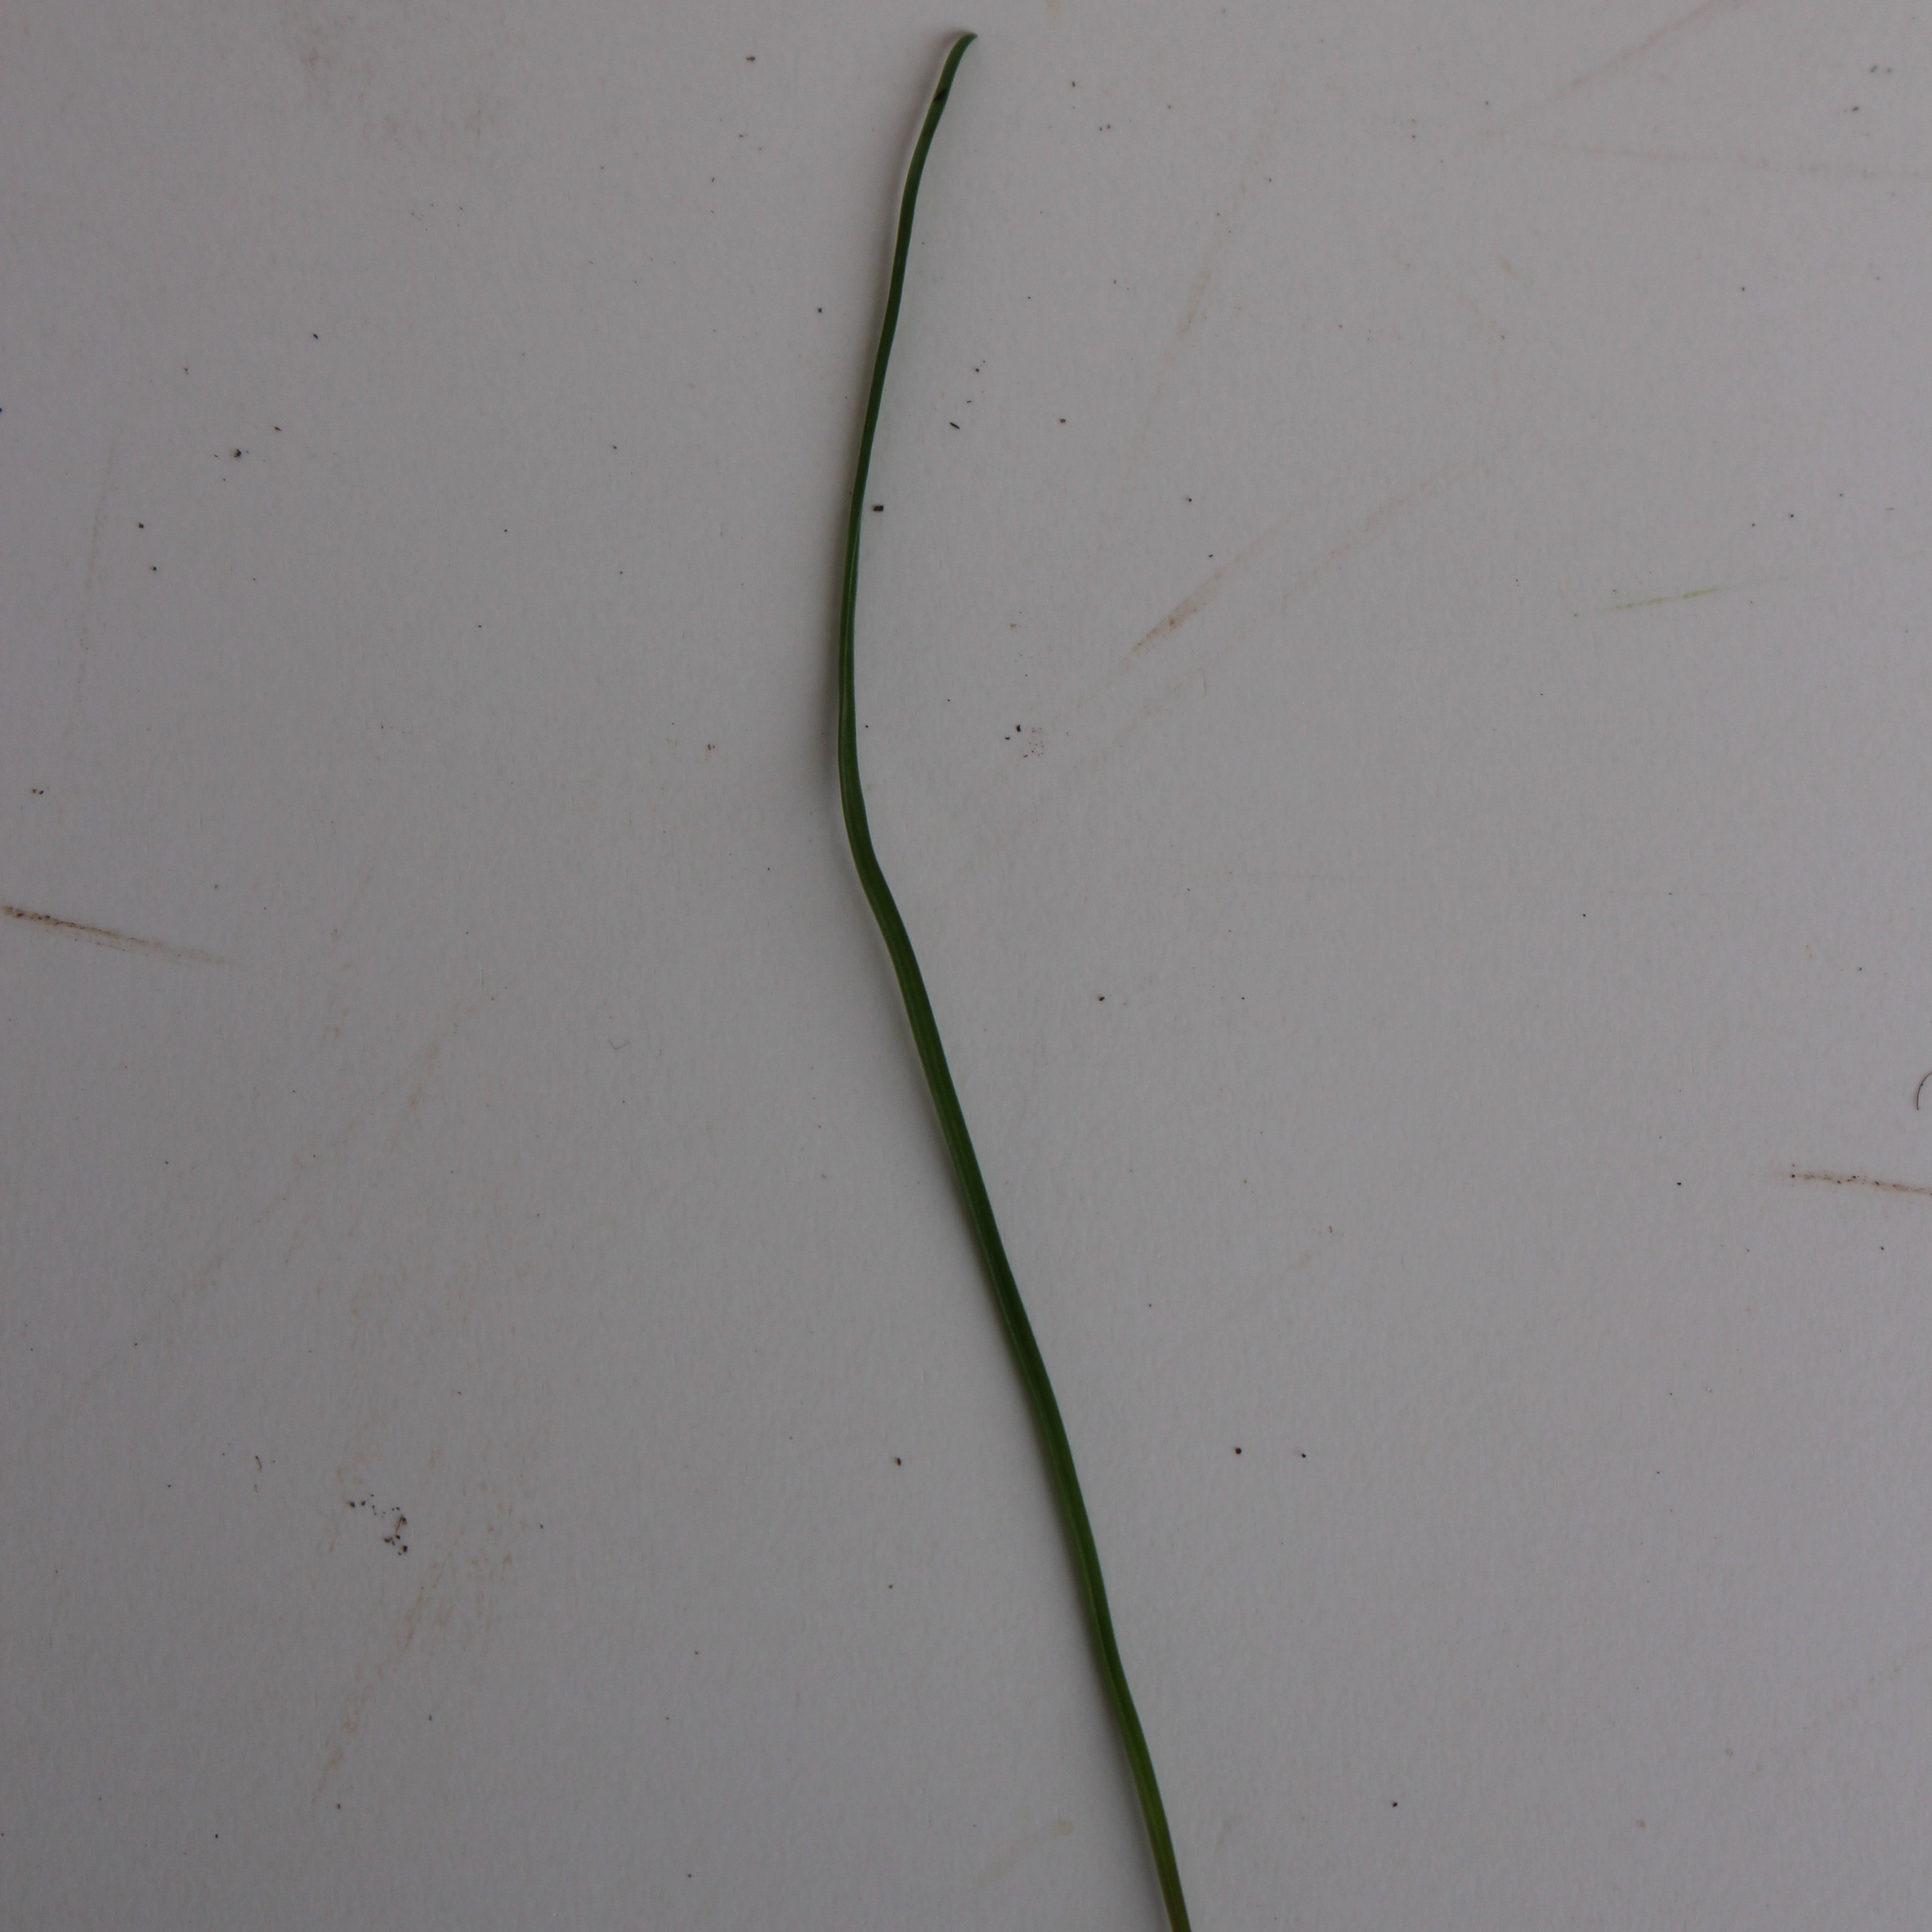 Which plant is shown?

Lolium multiflorum
